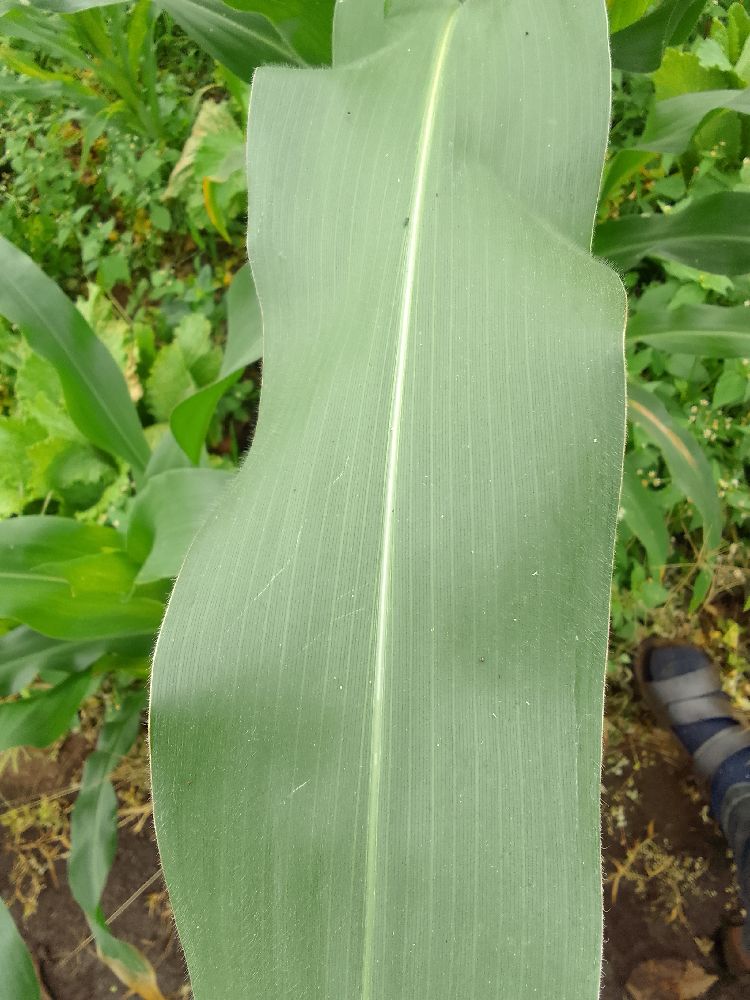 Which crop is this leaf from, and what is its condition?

maize, healthy
